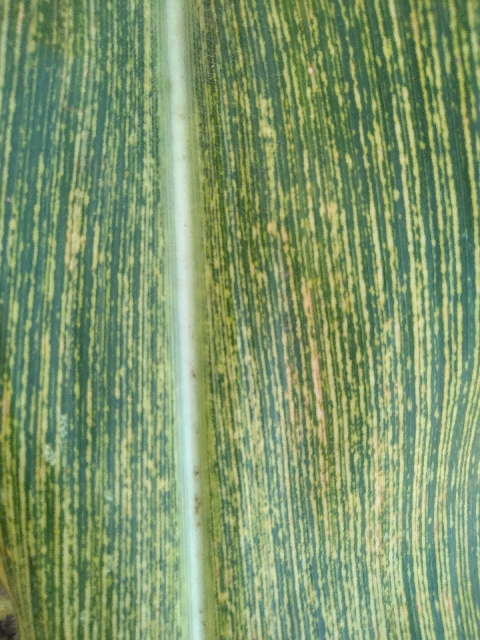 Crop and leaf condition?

maize, maize streak virus
